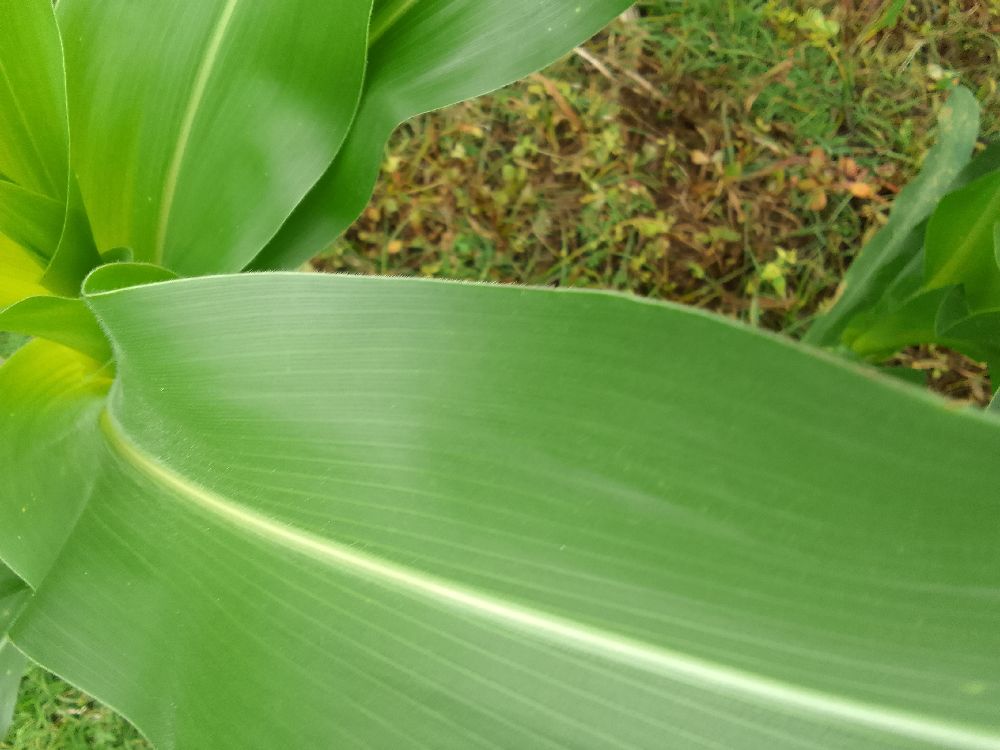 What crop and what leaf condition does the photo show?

maize, healthy
